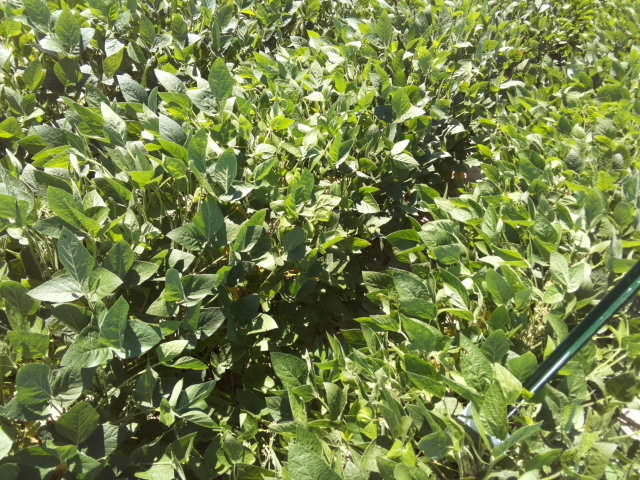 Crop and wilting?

soybean, moderate turgor loss in upper canopy
